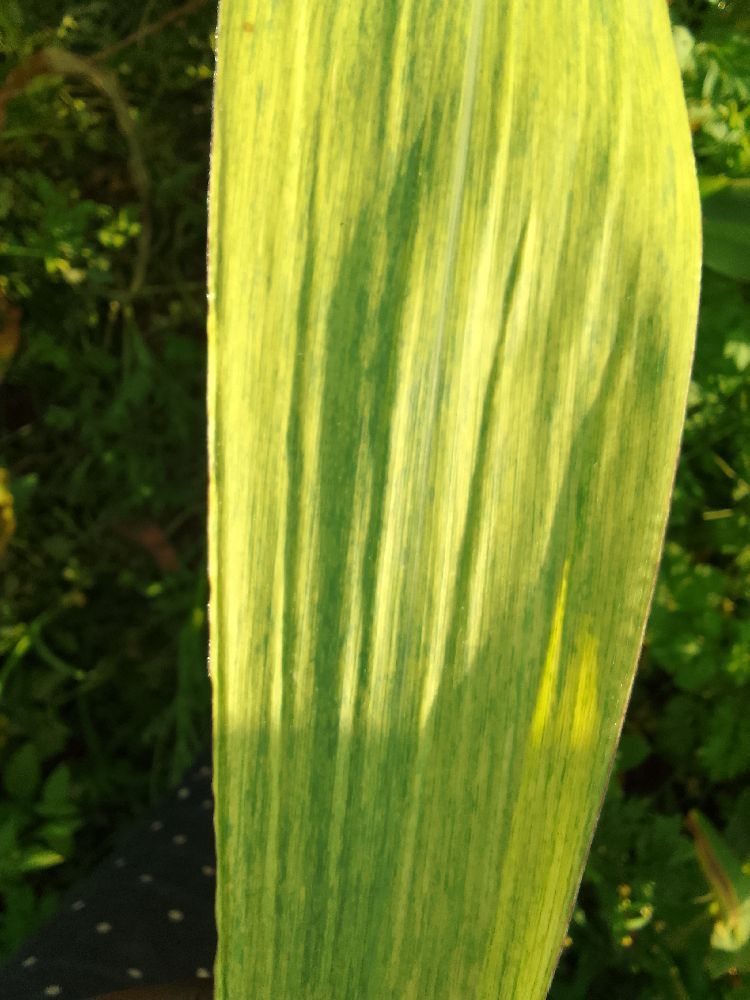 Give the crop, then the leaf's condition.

maize, maize lethal necrosis
